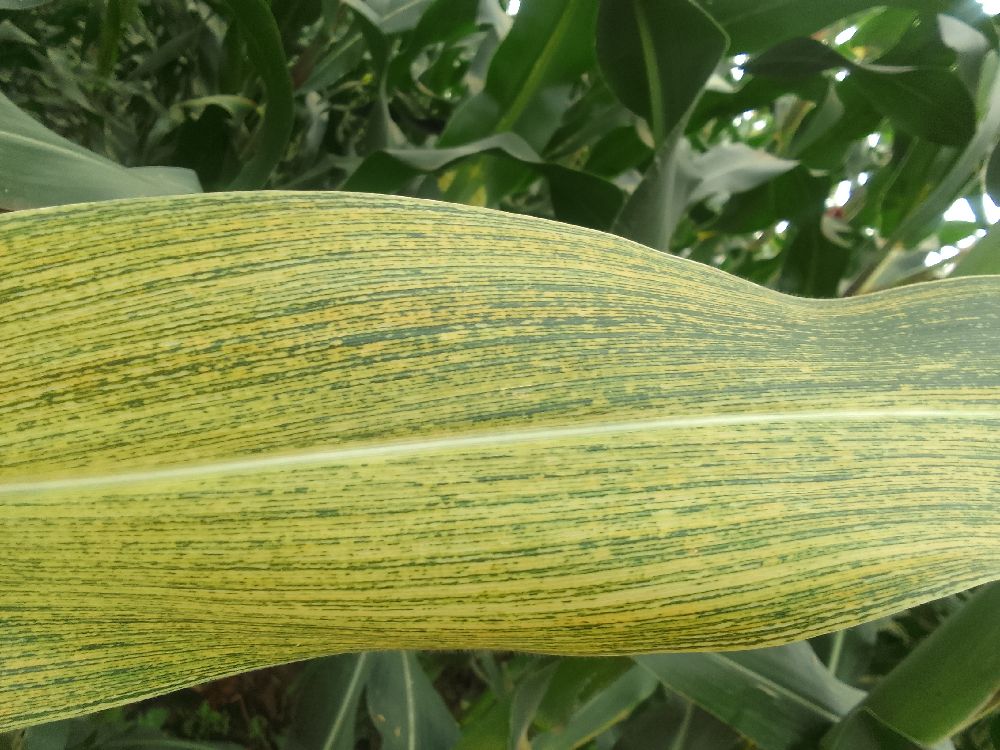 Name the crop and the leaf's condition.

maize, maize streak virus
